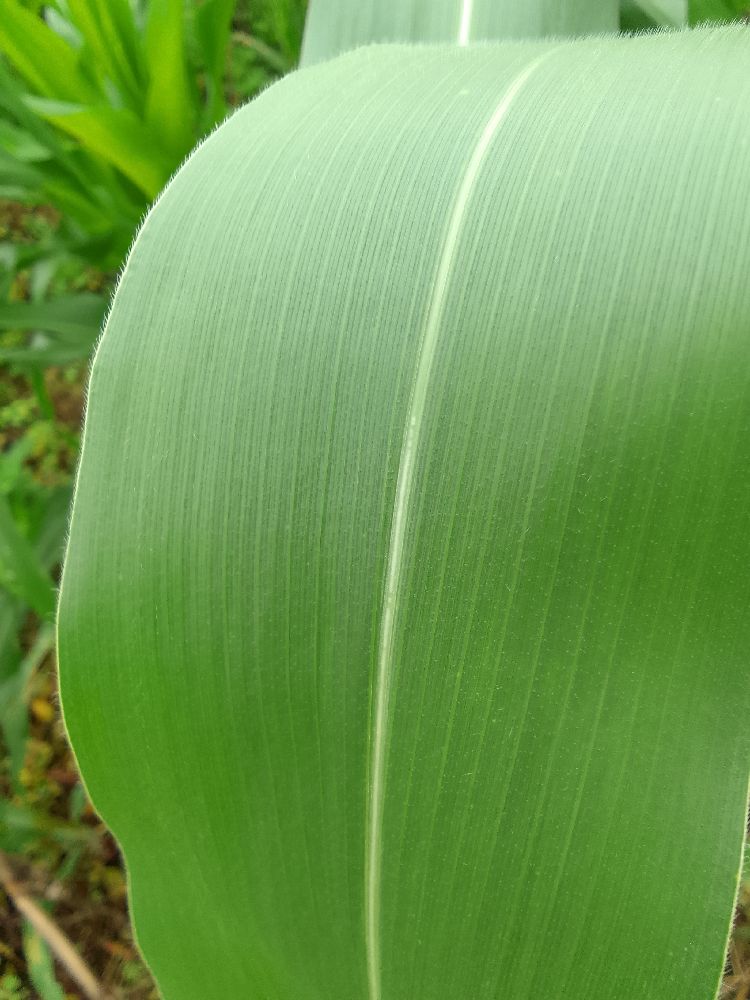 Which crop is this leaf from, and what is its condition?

maize, healthy
